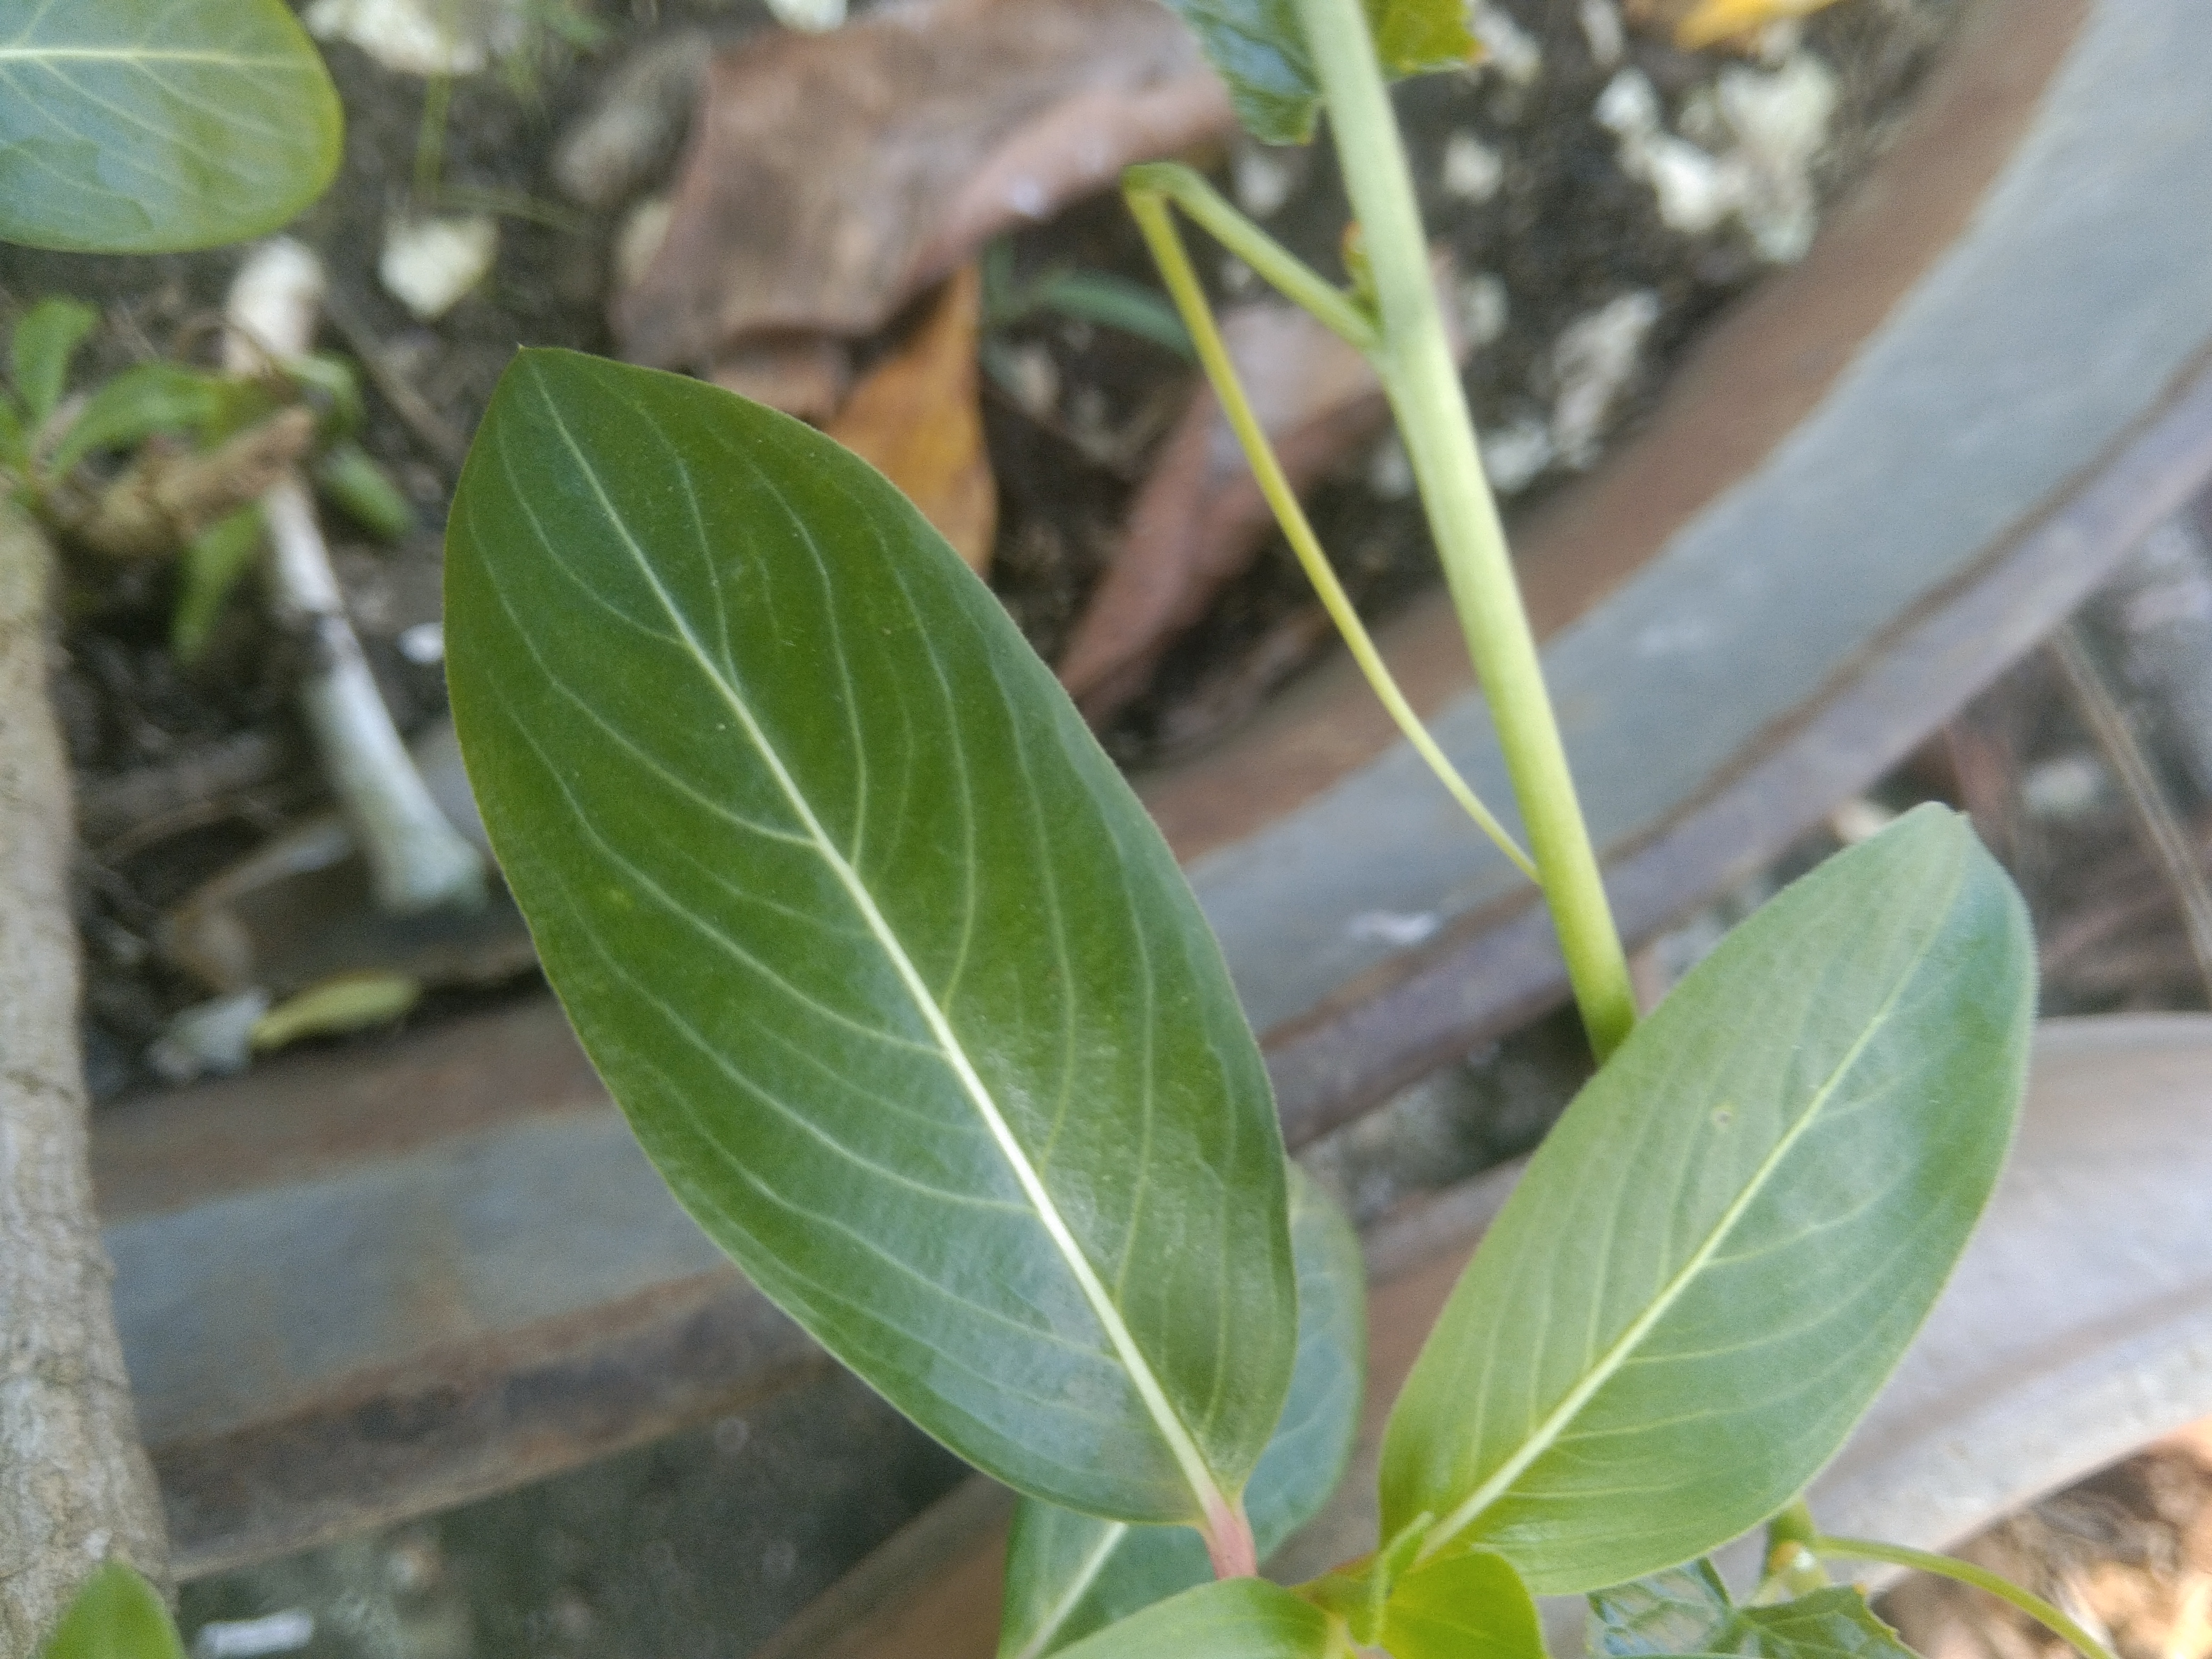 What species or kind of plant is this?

rose periwinkle
